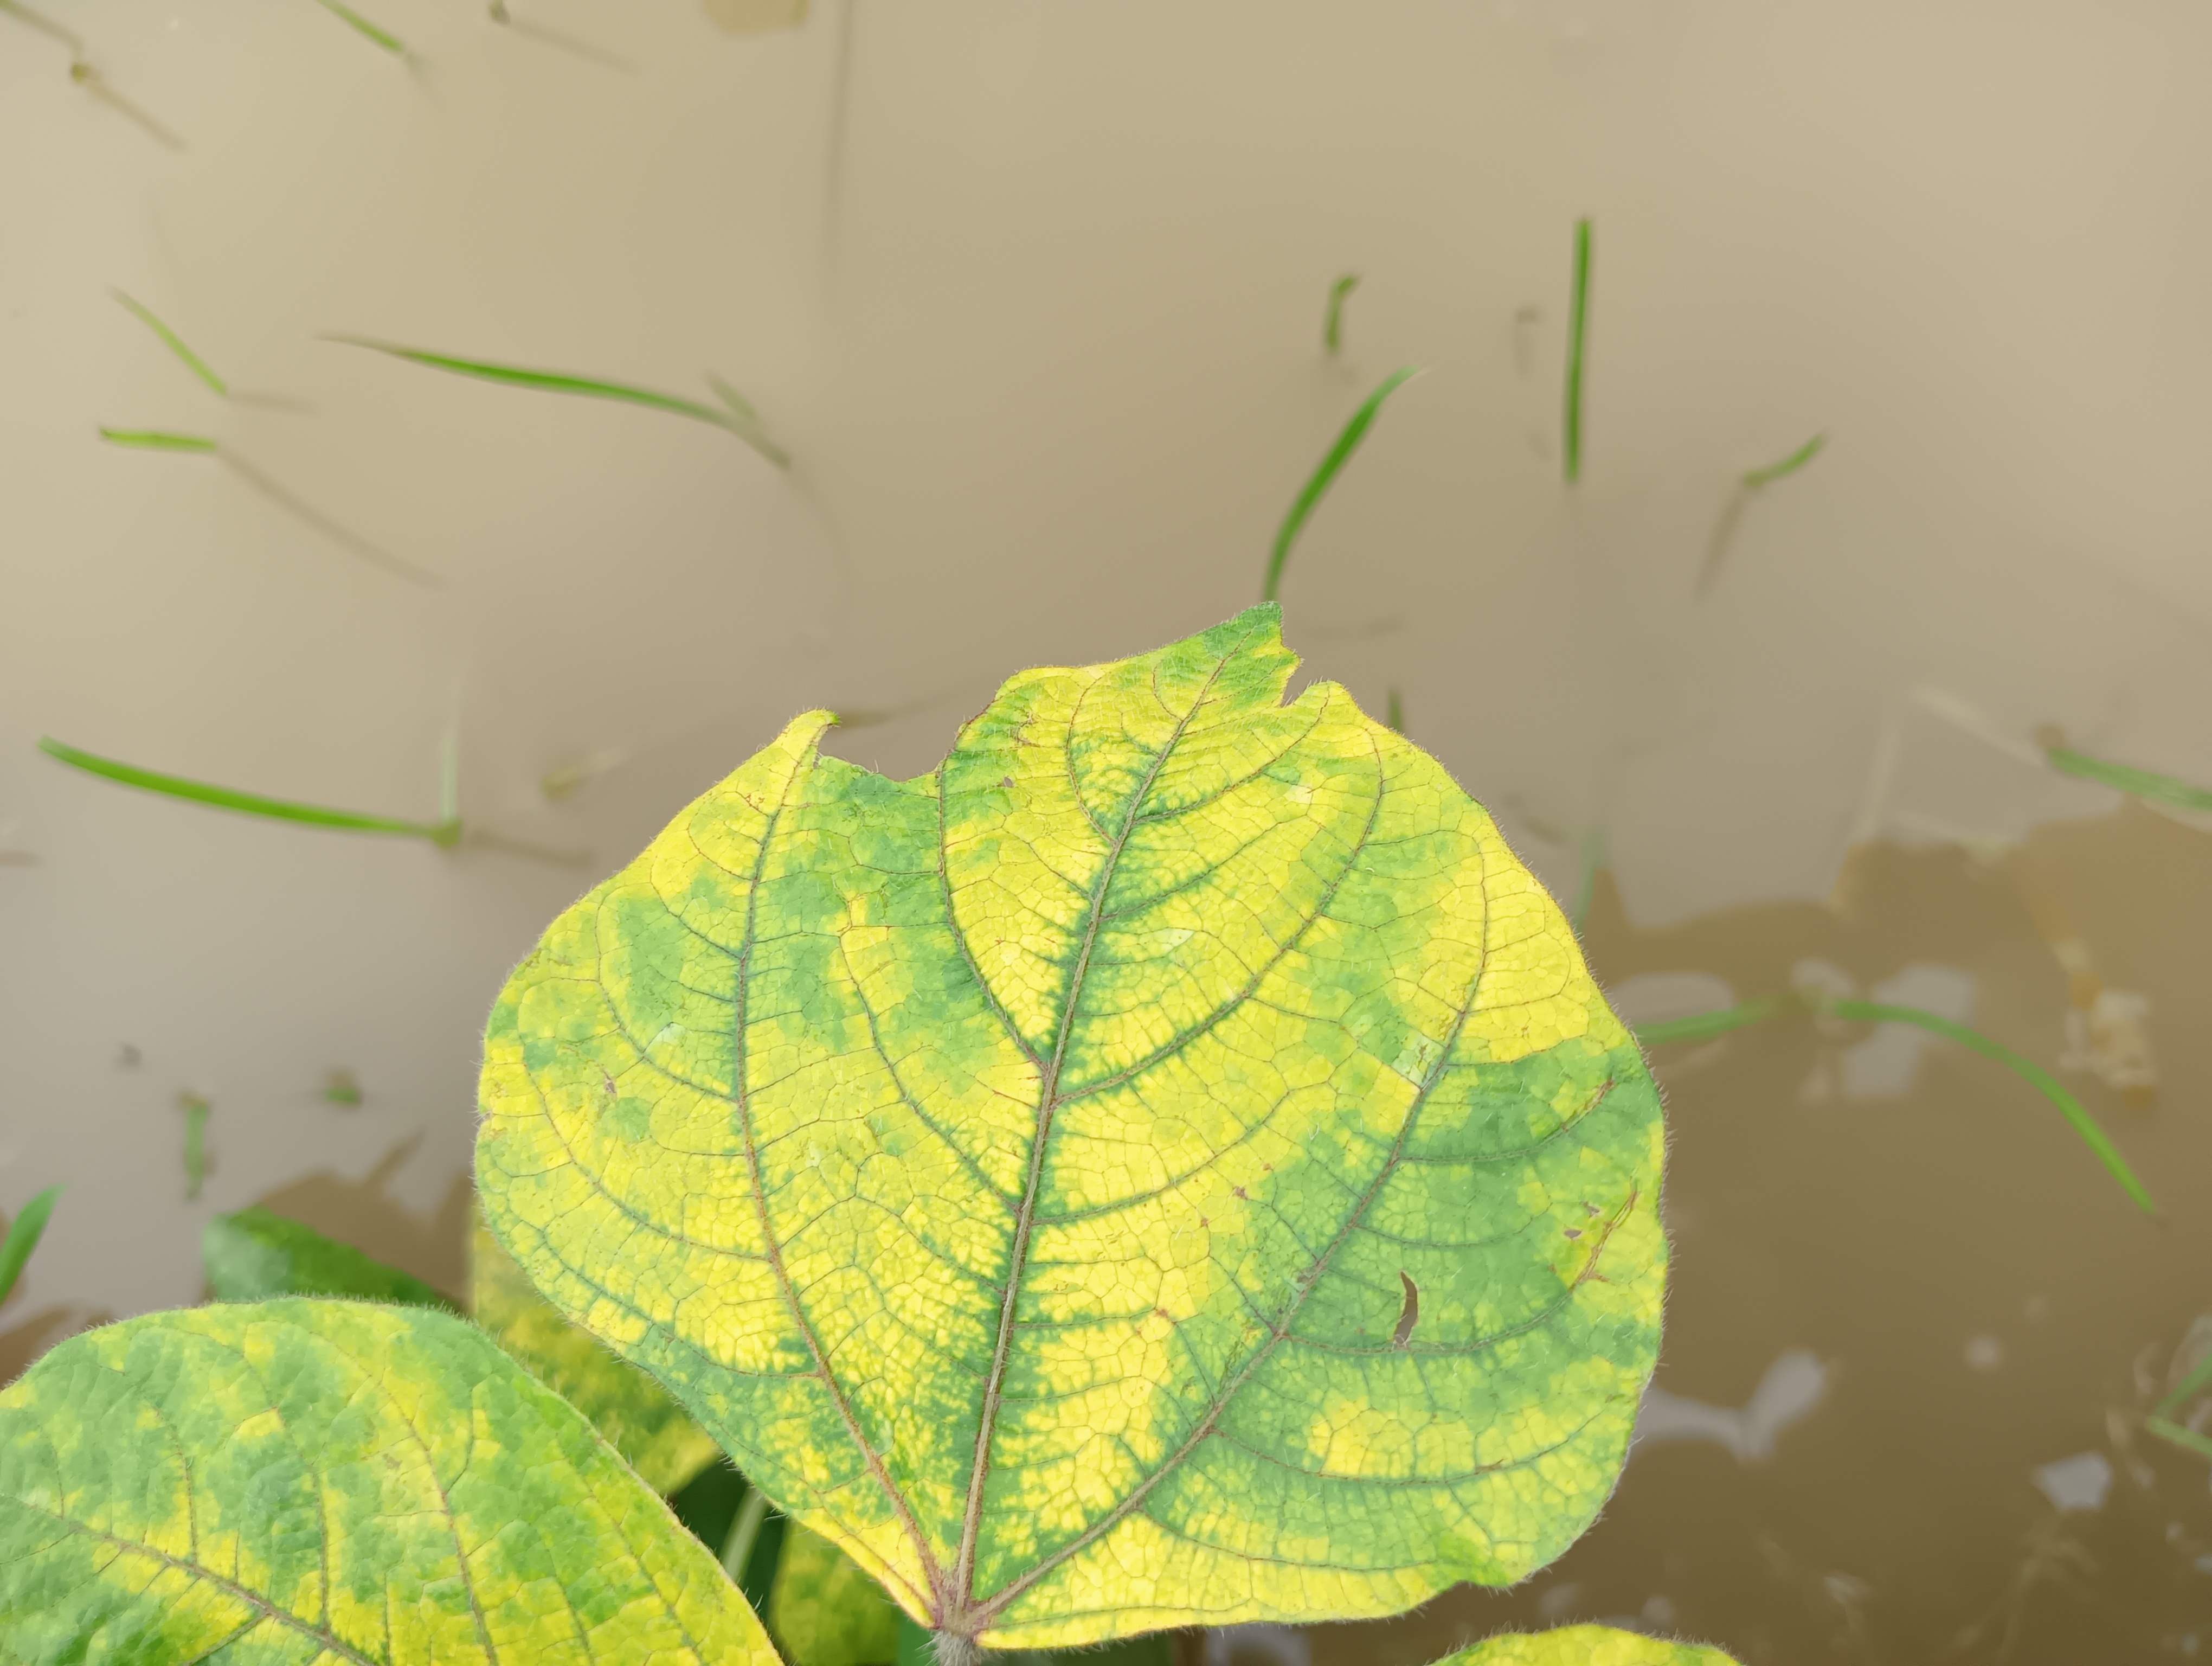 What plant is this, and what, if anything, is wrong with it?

mungbean, yellow mosaic
